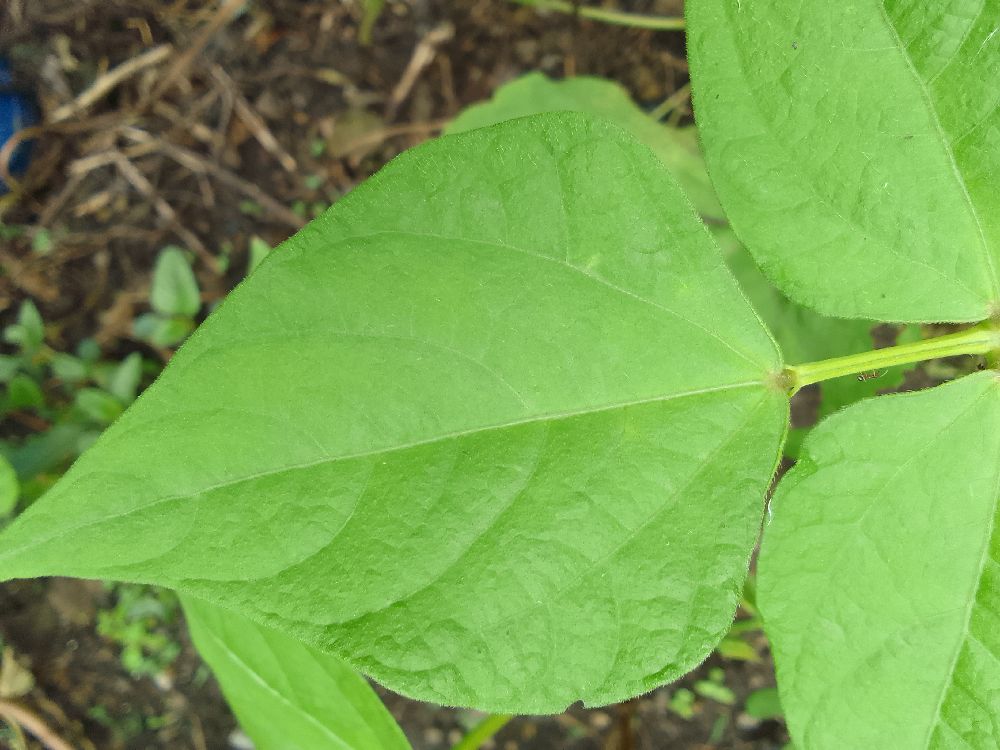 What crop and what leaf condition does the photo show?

common bean, healthy
